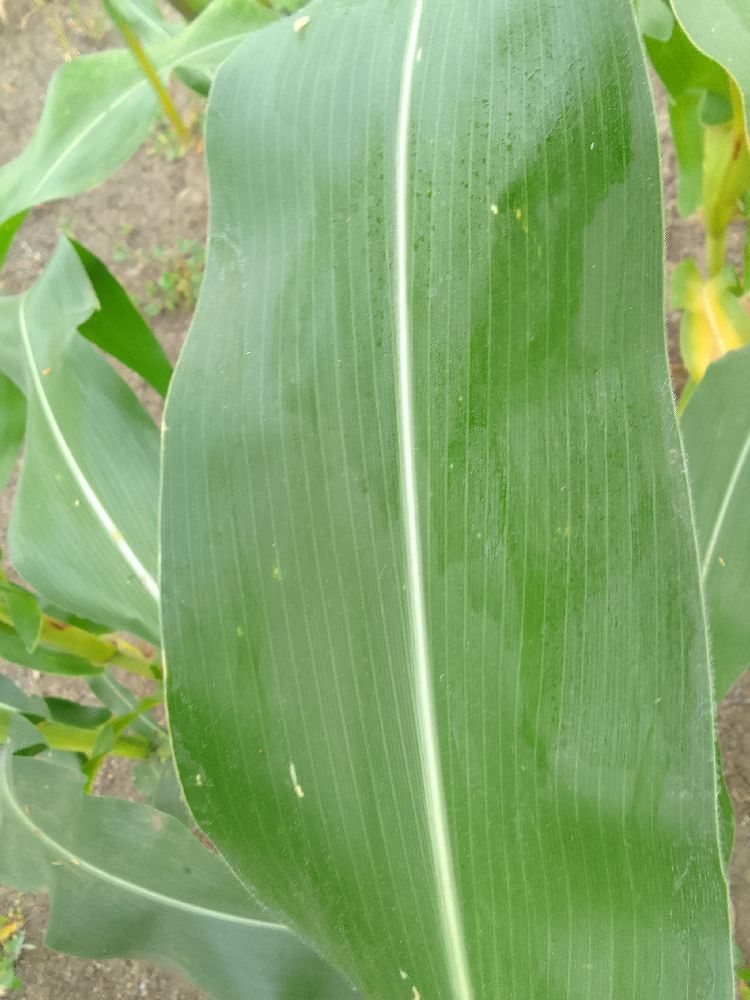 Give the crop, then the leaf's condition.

maize, healthy
